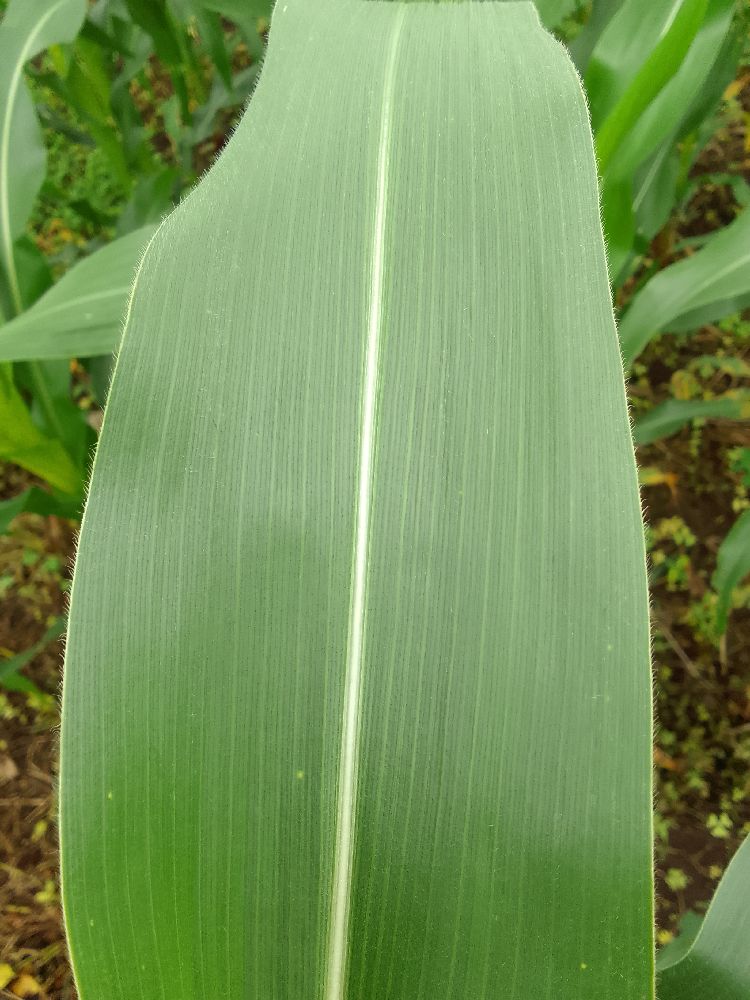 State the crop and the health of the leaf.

maize, healthy
